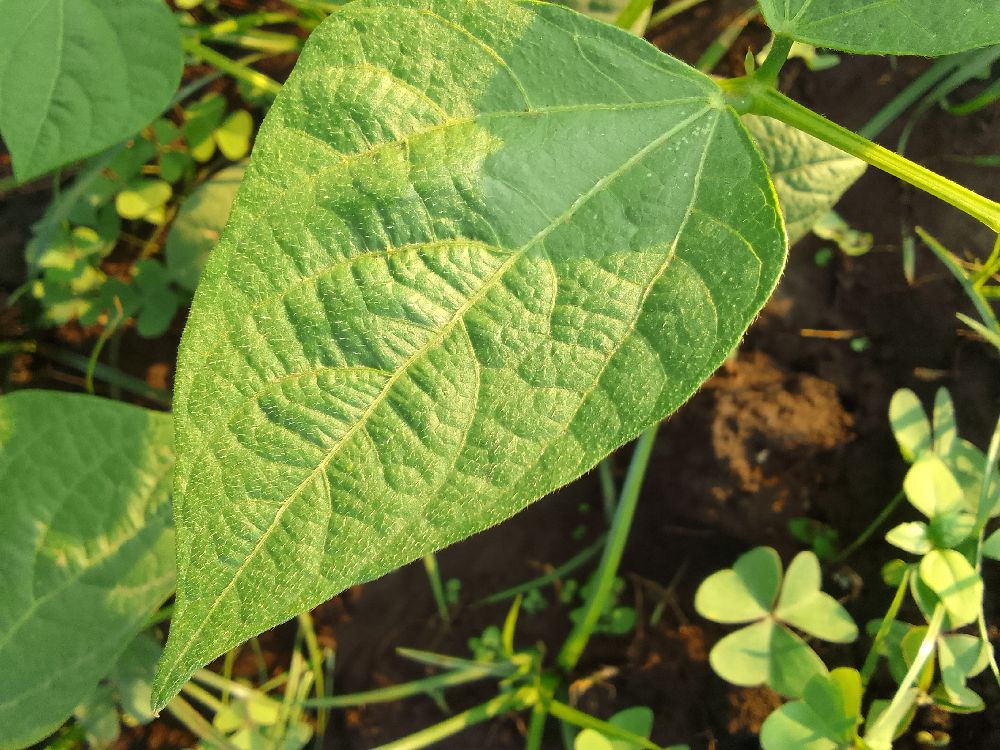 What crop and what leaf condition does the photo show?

common bean, healthy
